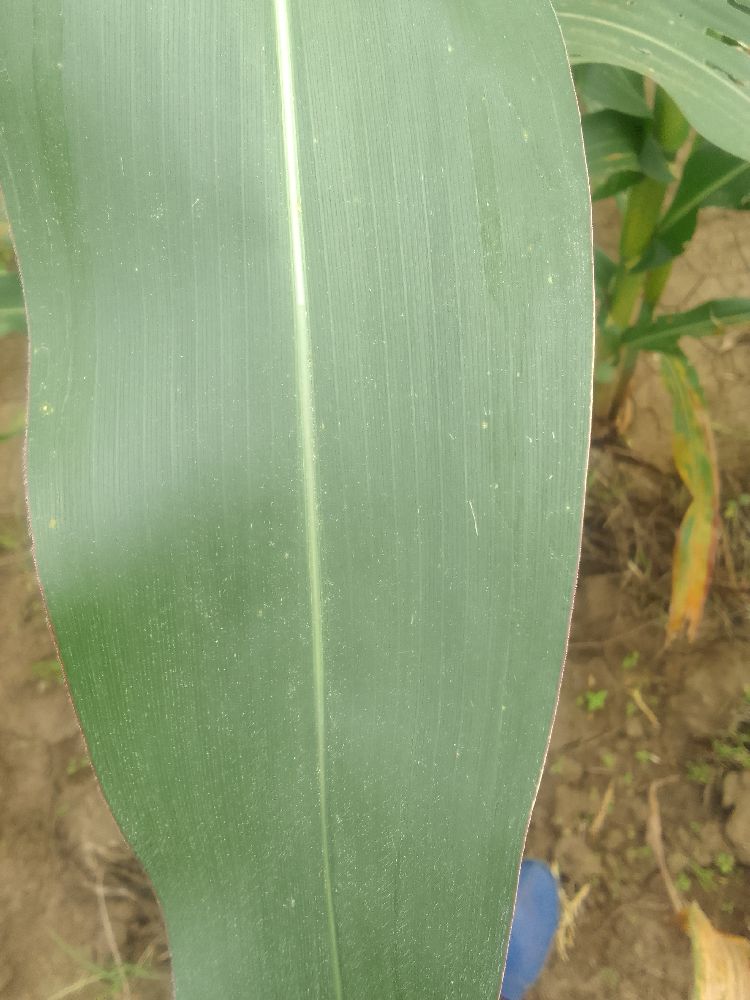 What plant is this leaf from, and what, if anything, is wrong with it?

maize, healthy
